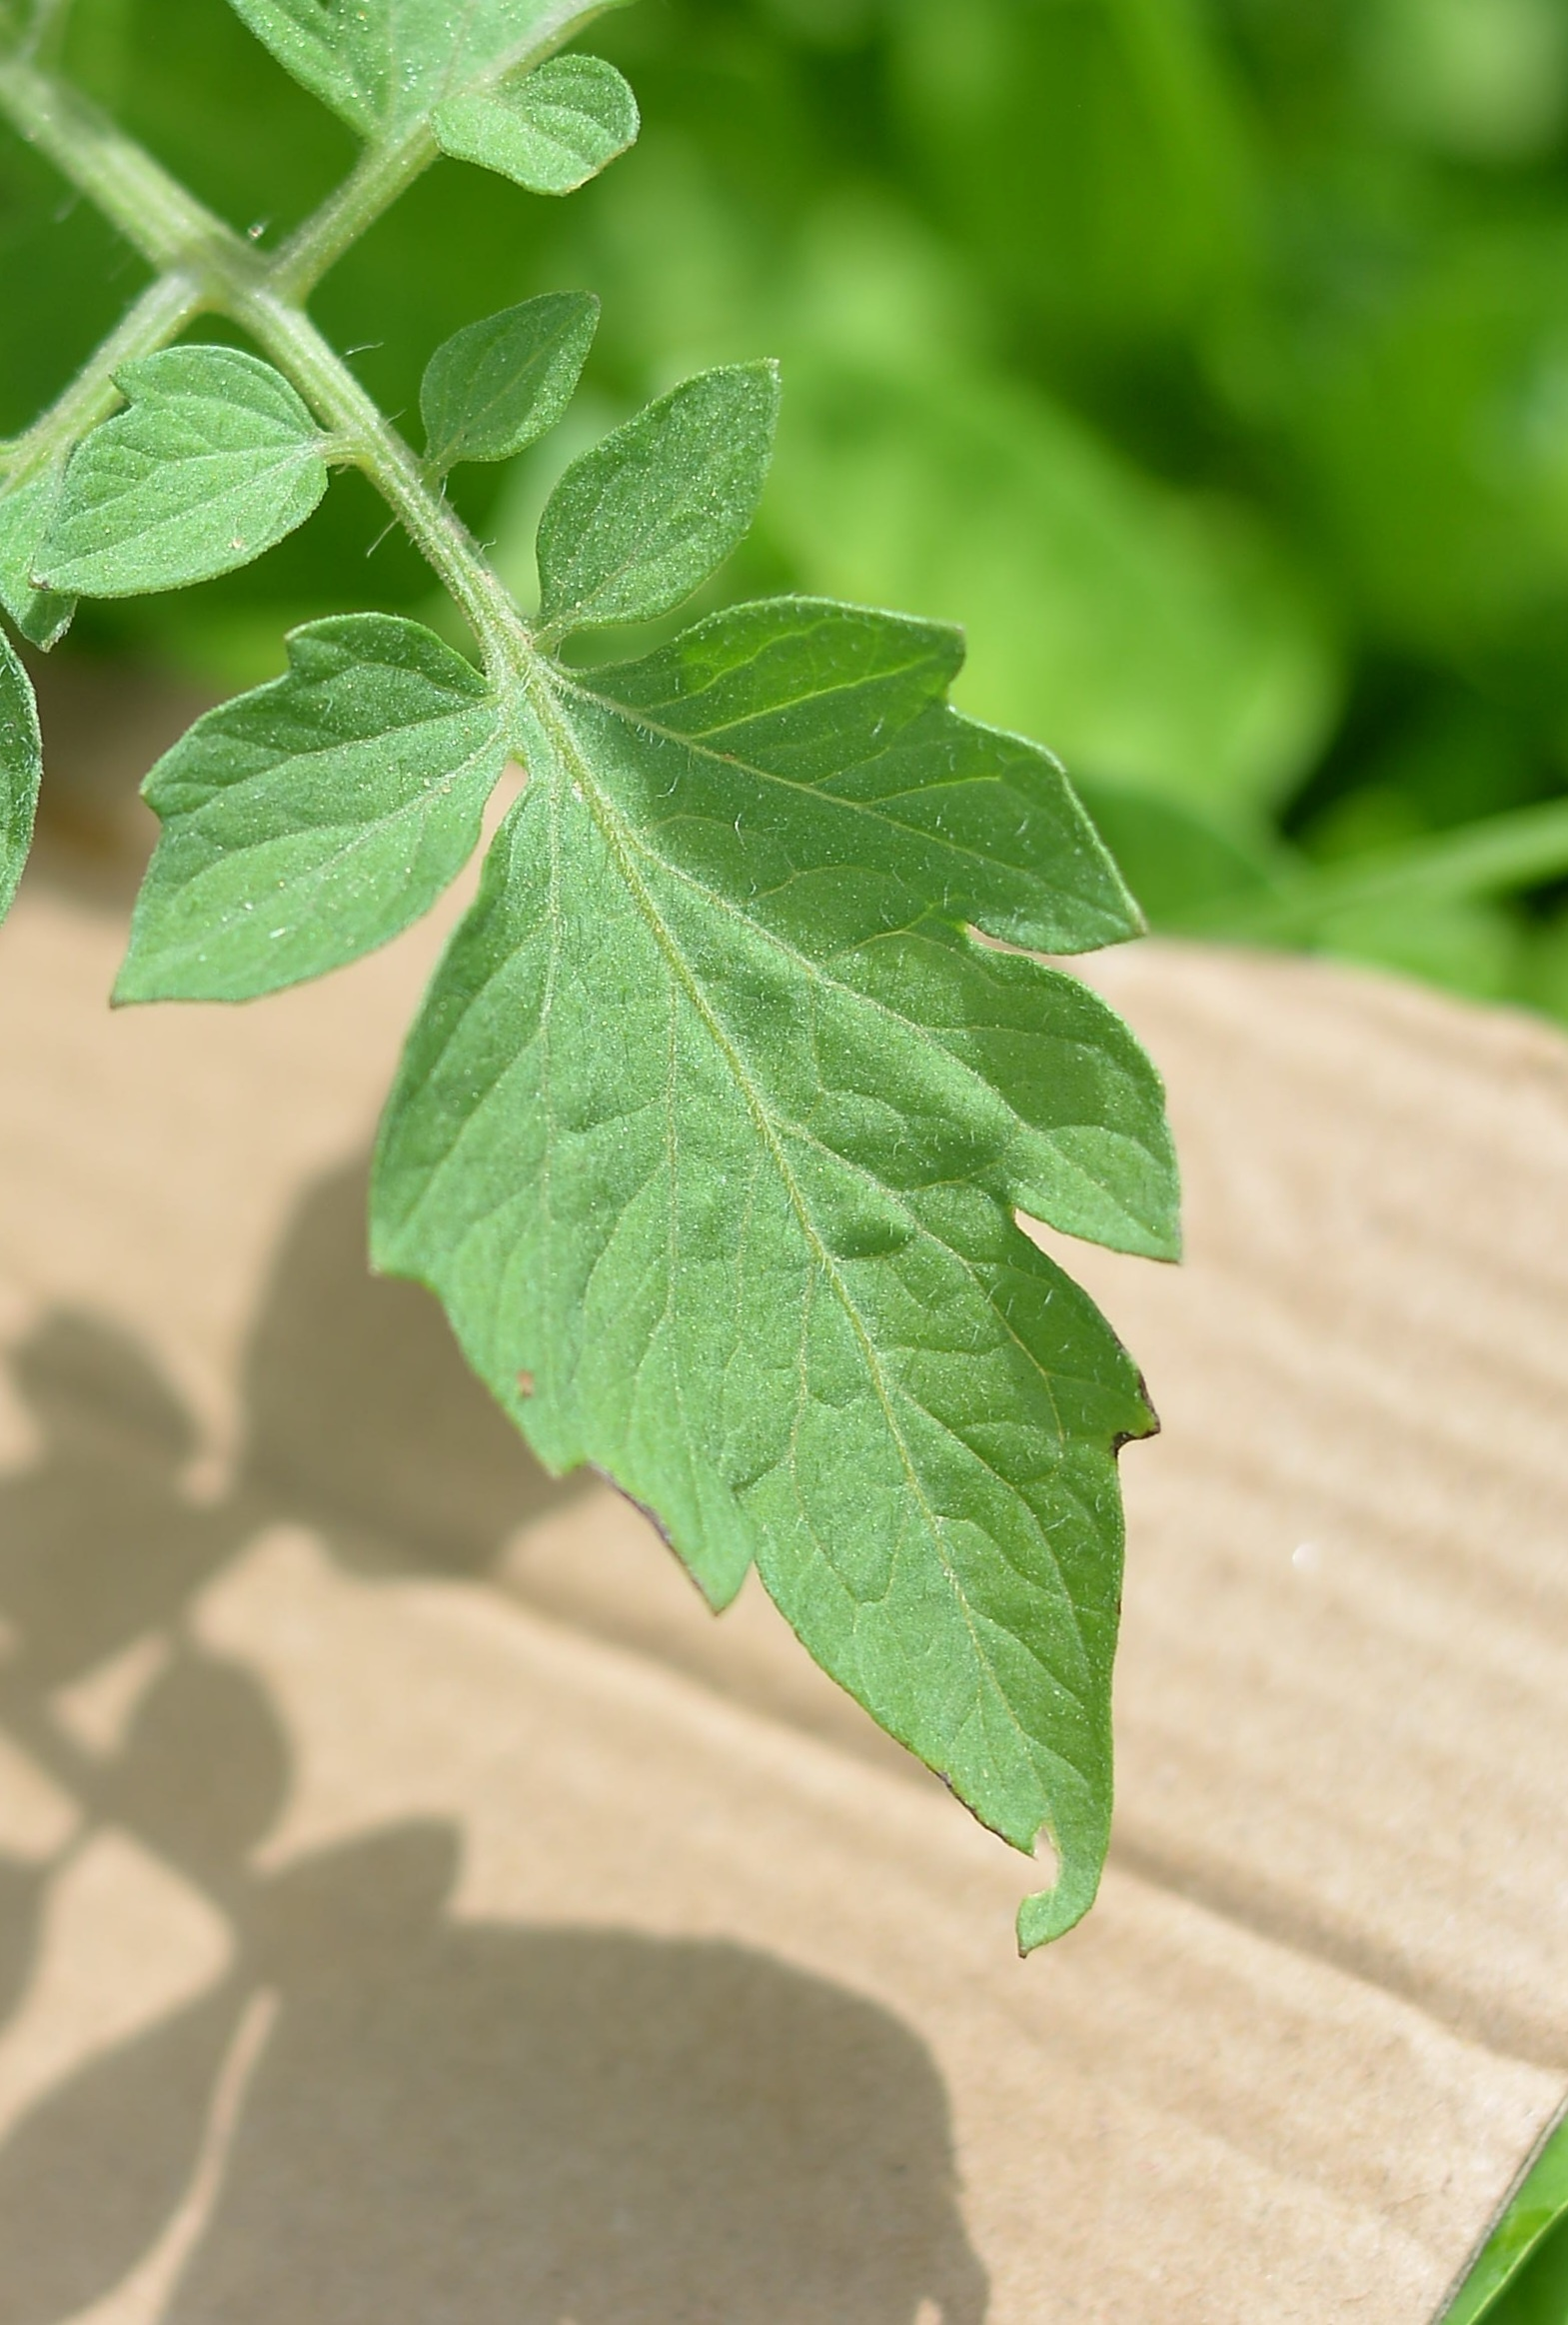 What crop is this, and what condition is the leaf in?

tomato, healthy
